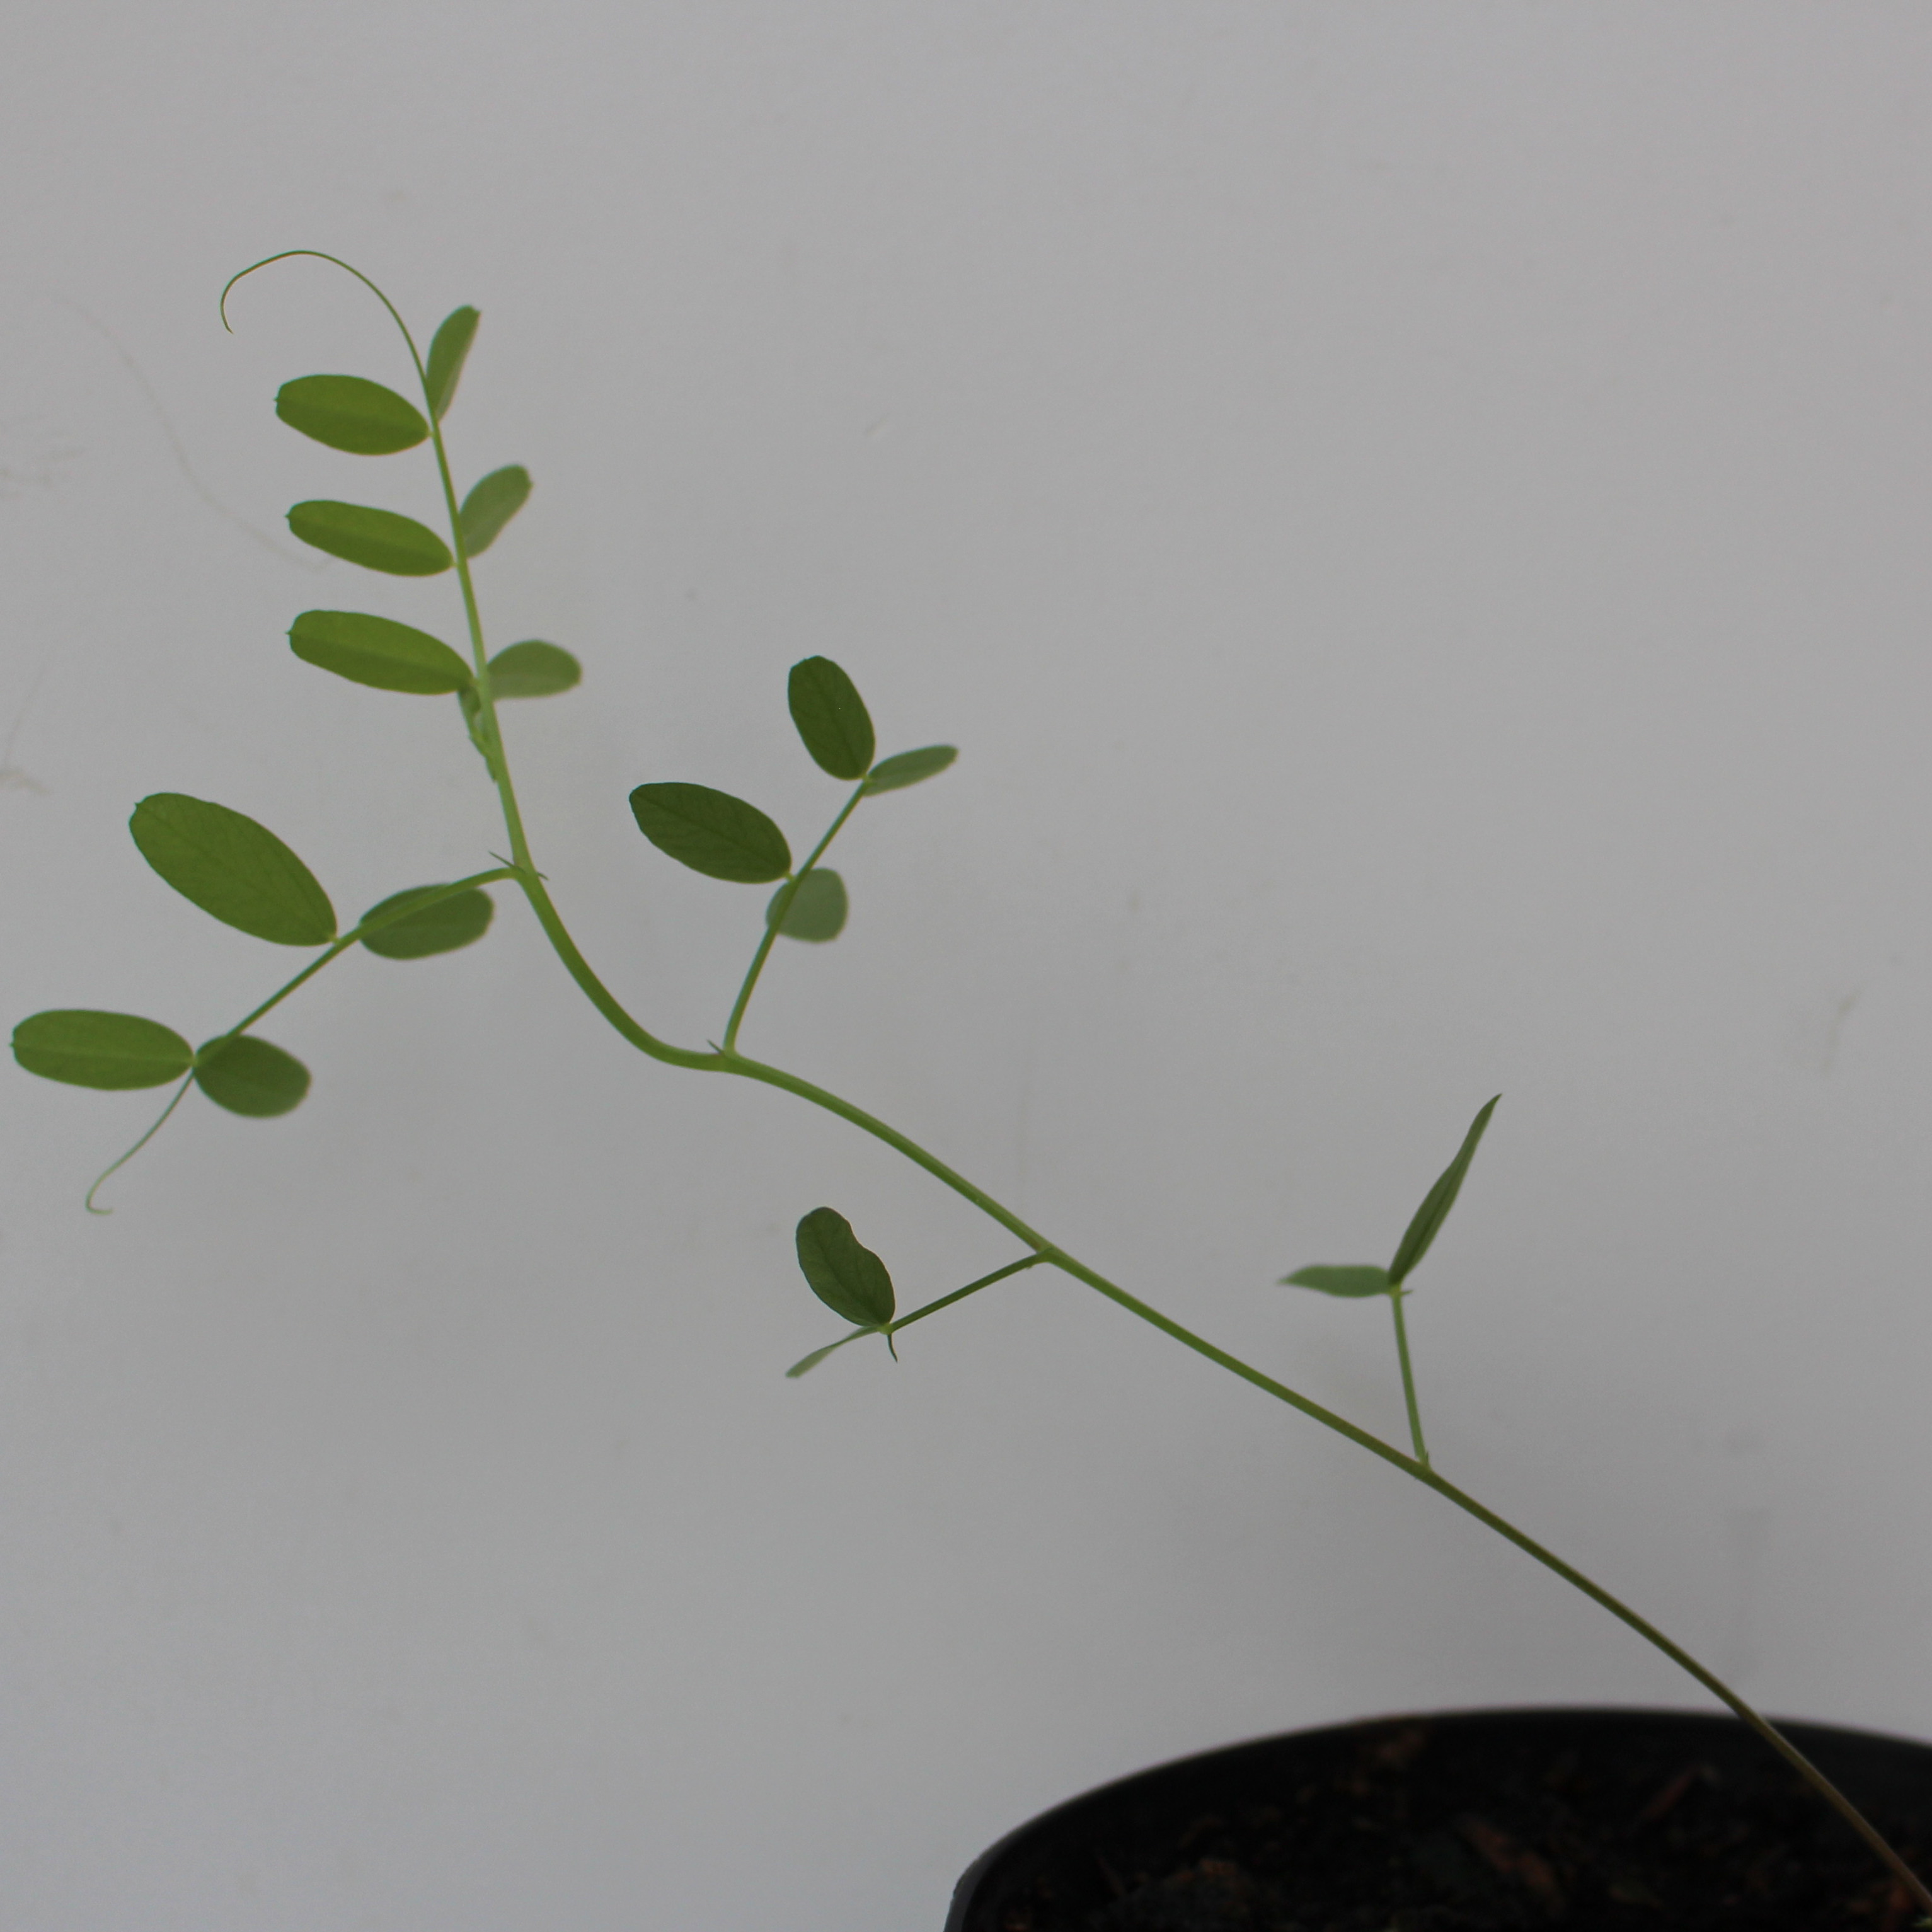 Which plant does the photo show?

Vicia sativa
